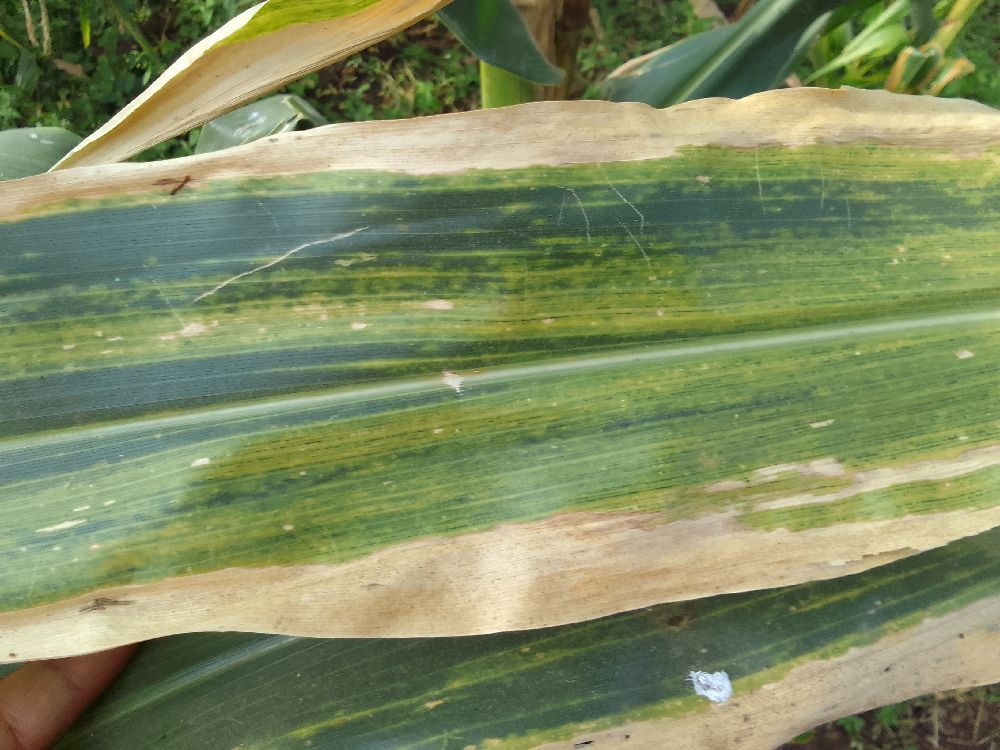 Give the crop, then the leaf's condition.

maize, maize lethal necrosis
